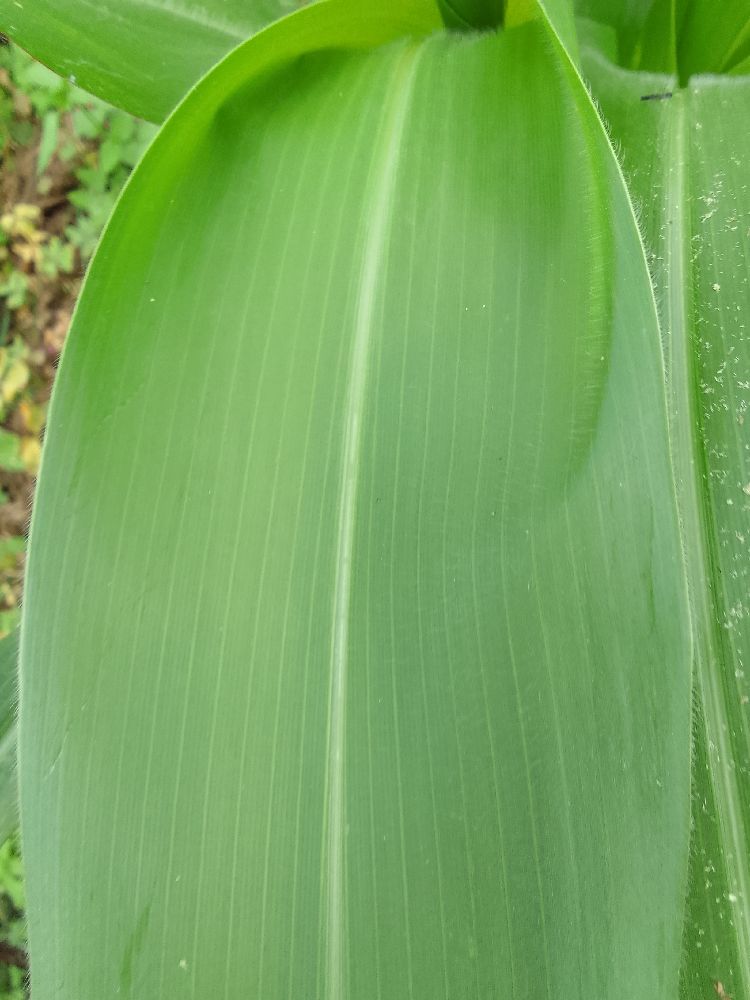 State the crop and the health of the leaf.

maize, healthy
